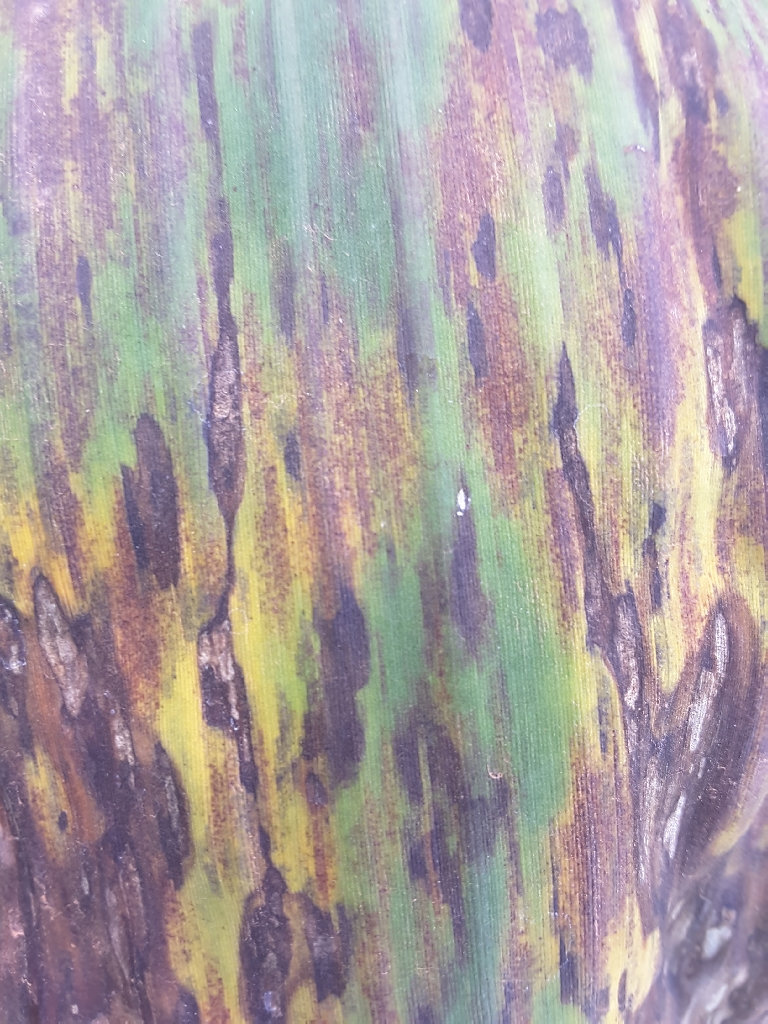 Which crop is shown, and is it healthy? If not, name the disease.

banana, black sigatoka
